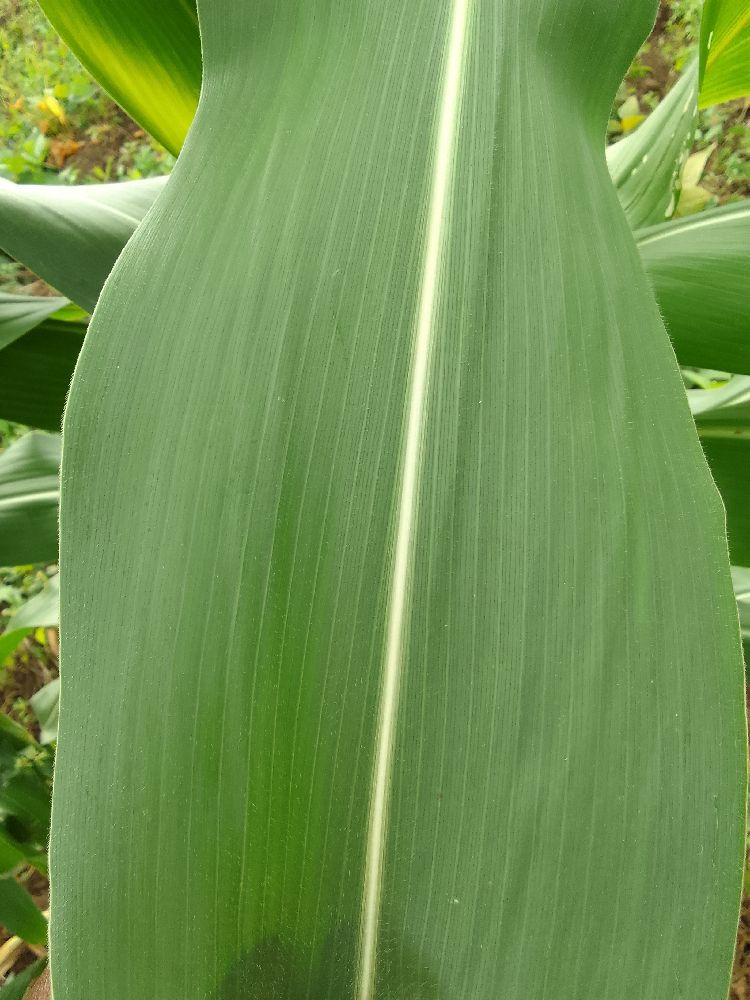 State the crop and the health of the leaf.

maize, healthy
